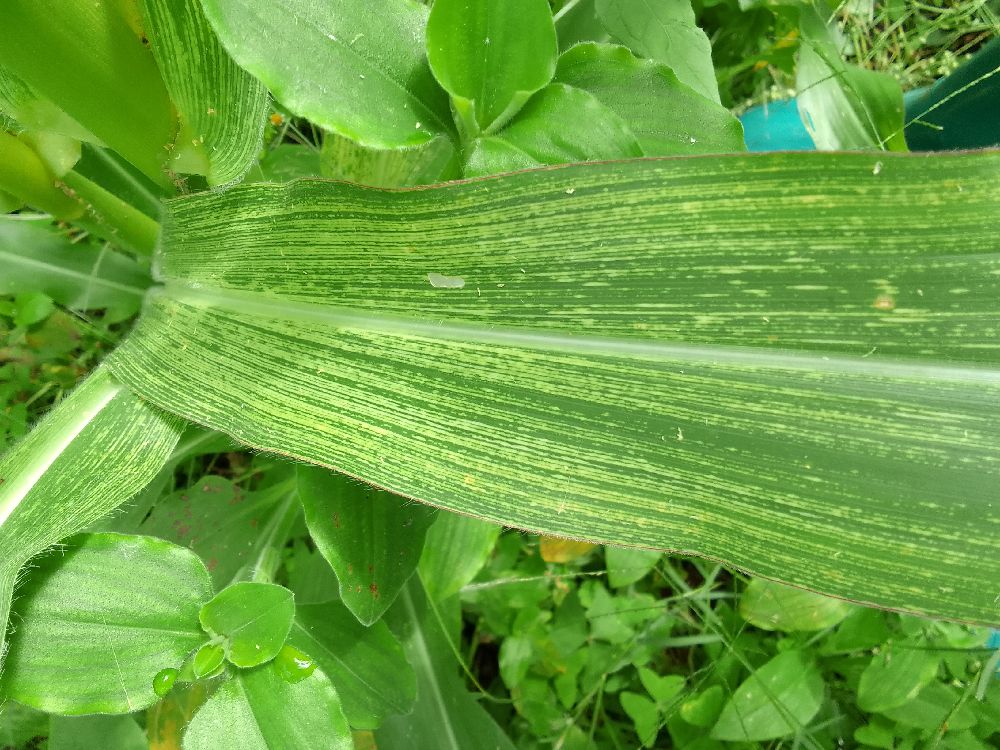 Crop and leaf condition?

maize, maize streak virus
